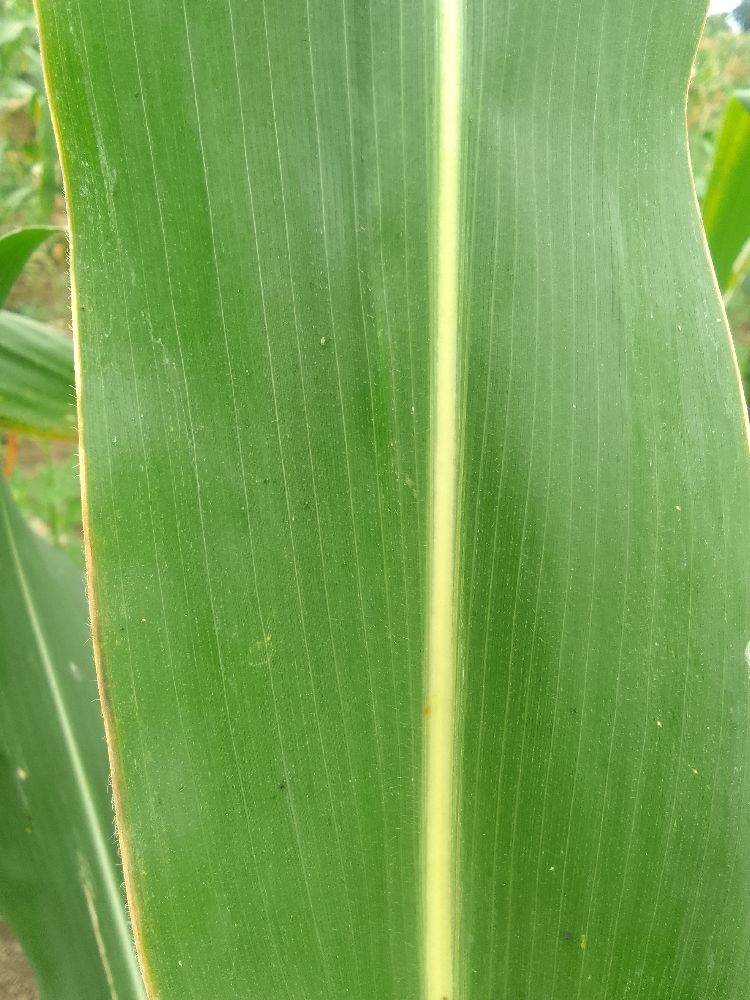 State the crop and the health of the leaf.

maize, healthy
